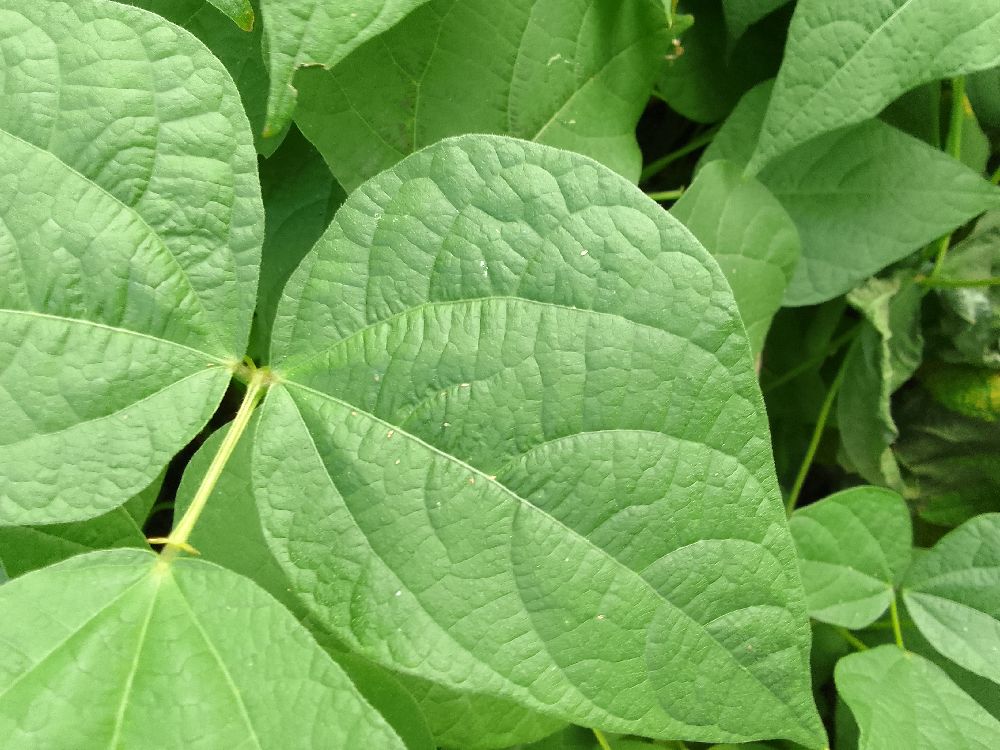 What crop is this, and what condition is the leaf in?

common bean, healthy
